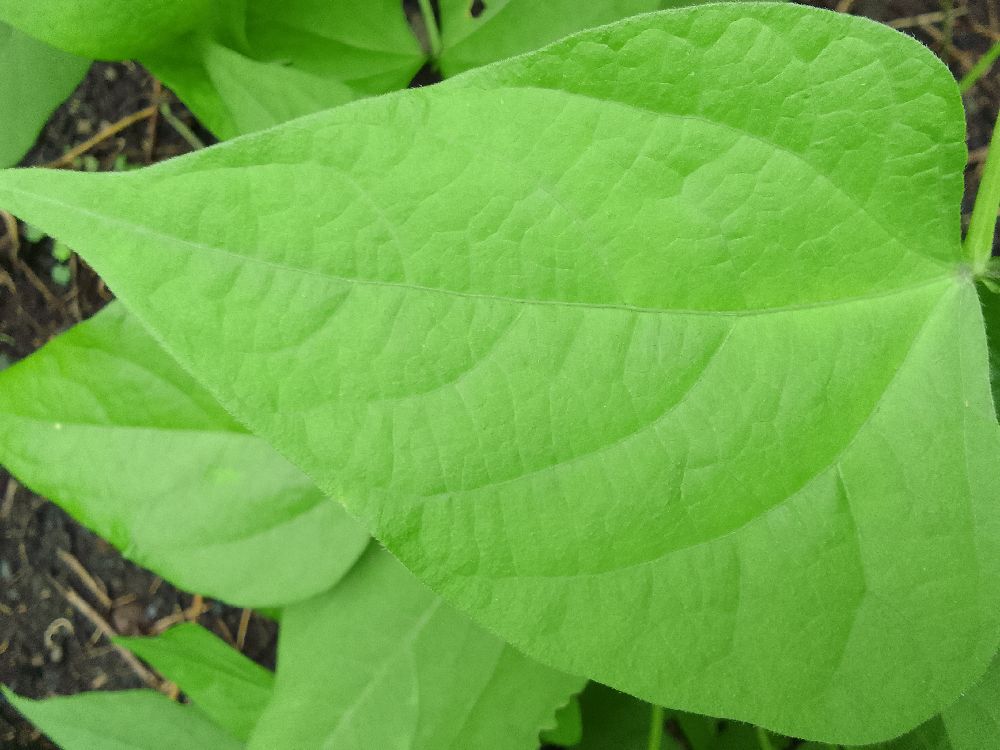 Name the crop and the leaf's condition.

common bean, healthy
